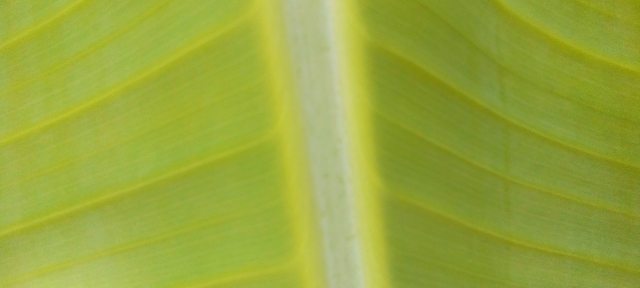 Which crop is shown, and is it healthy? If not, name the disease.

banana, healthy
